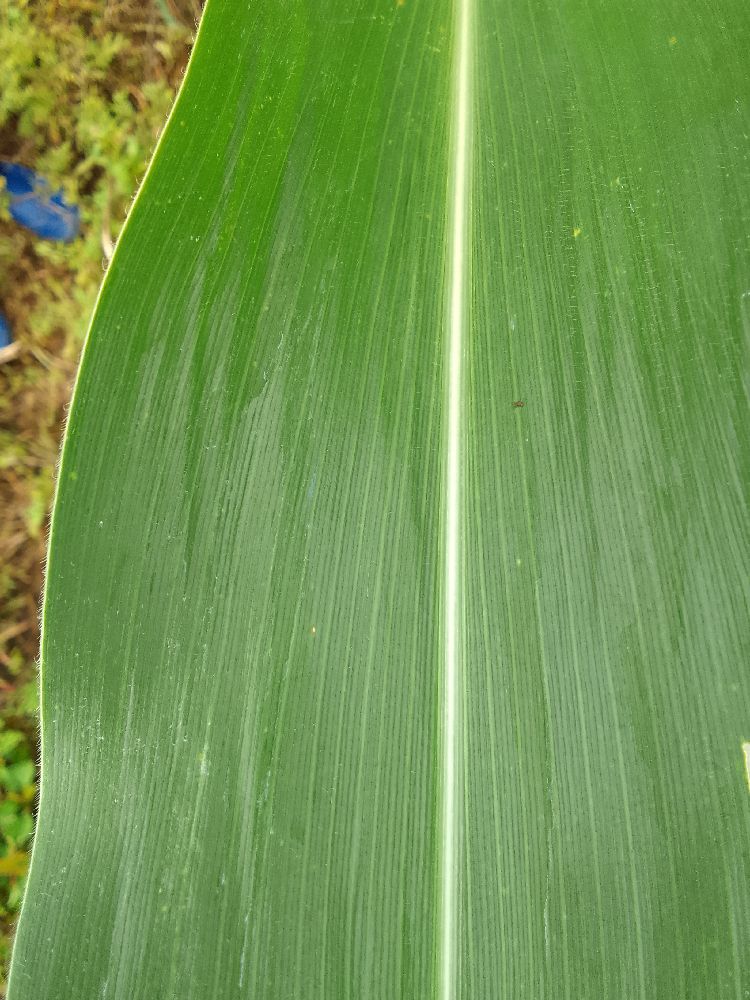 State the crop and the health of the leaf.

maize, healthy
